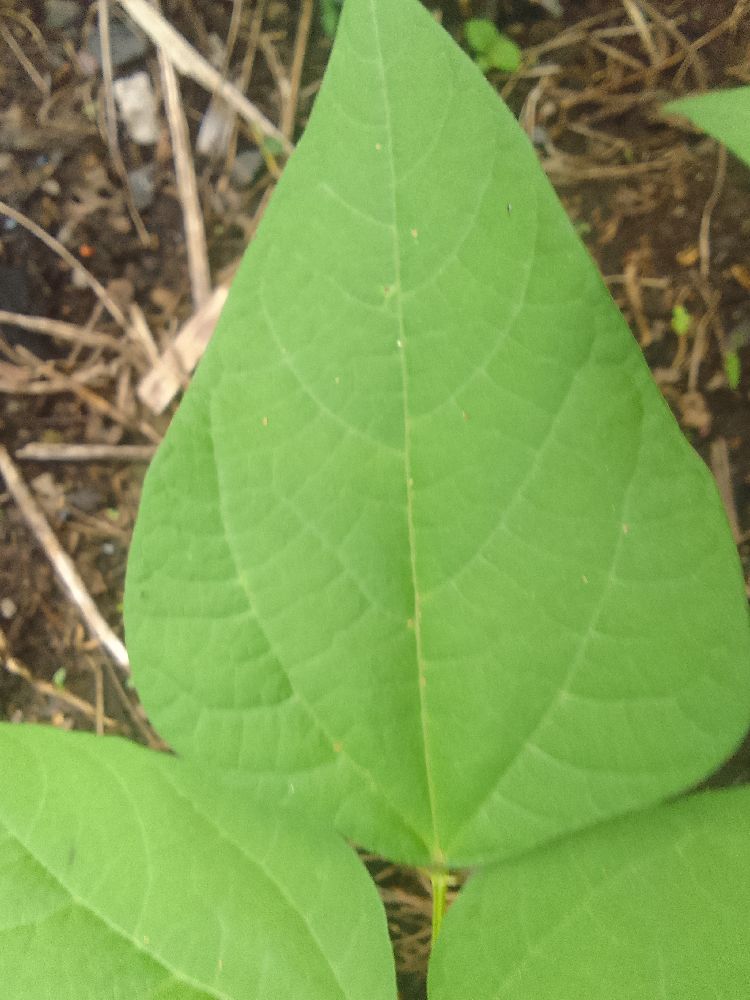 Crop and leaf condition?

common bean, healthy
